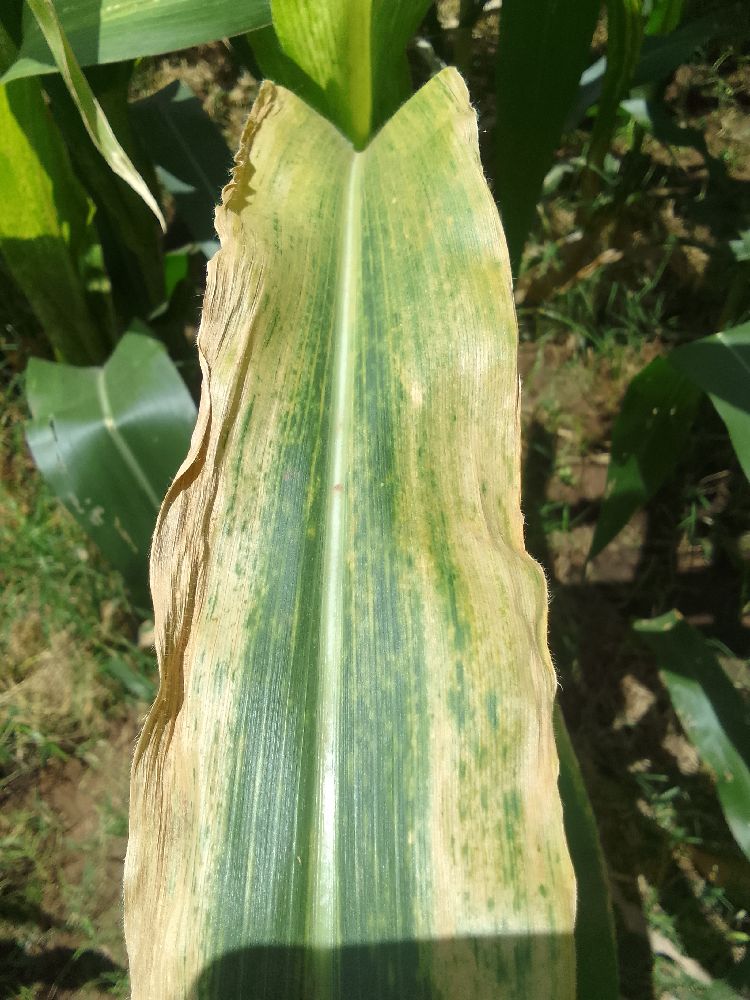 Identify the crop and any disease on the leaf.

maize, maize lethal necrosis
